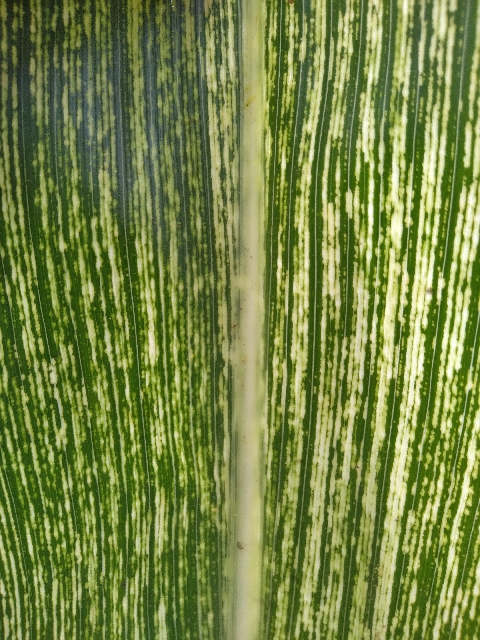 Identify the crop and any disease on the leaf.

maize, maize streak virus
